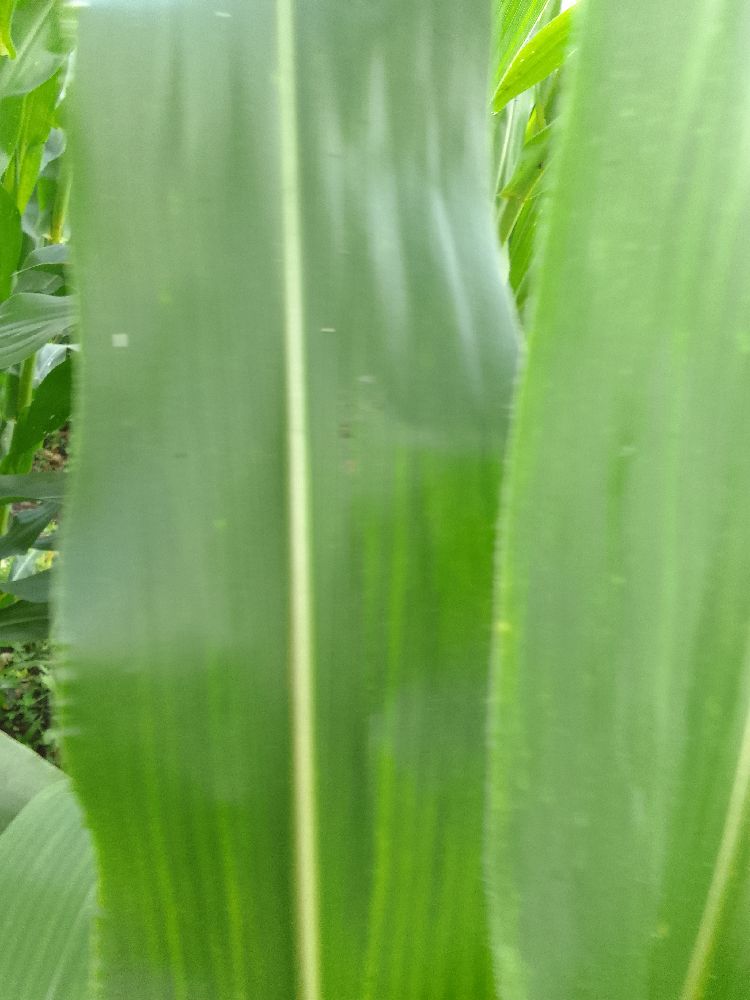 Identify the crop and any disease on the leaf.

maize, healthy
